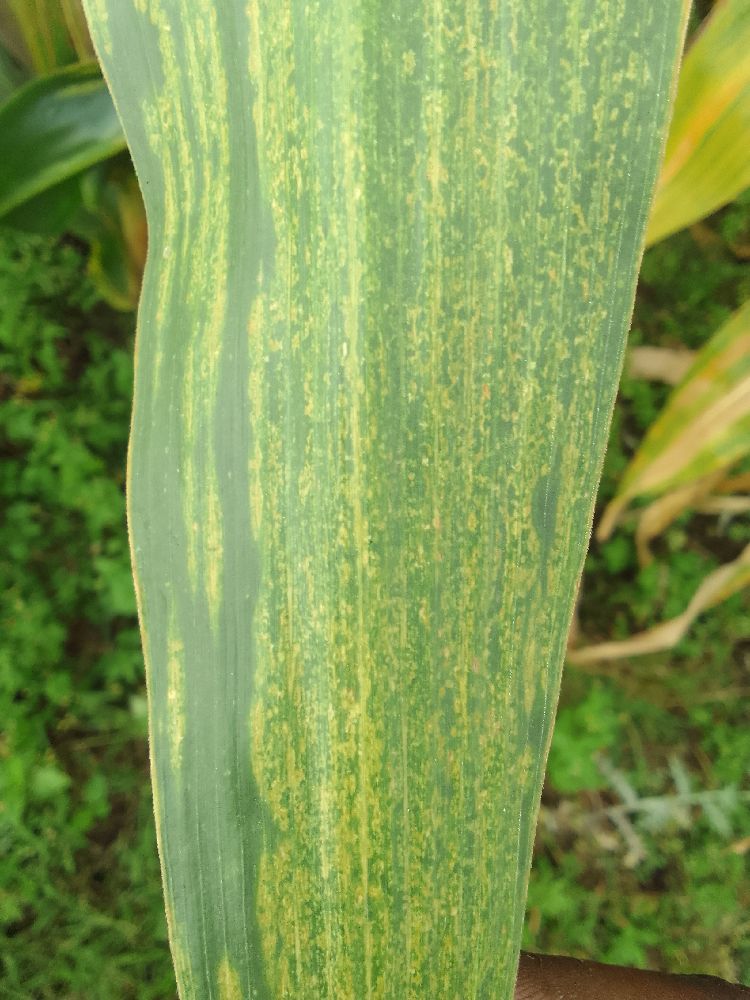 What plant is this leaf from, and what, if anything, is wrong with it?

maize, maize lethal necrosis
